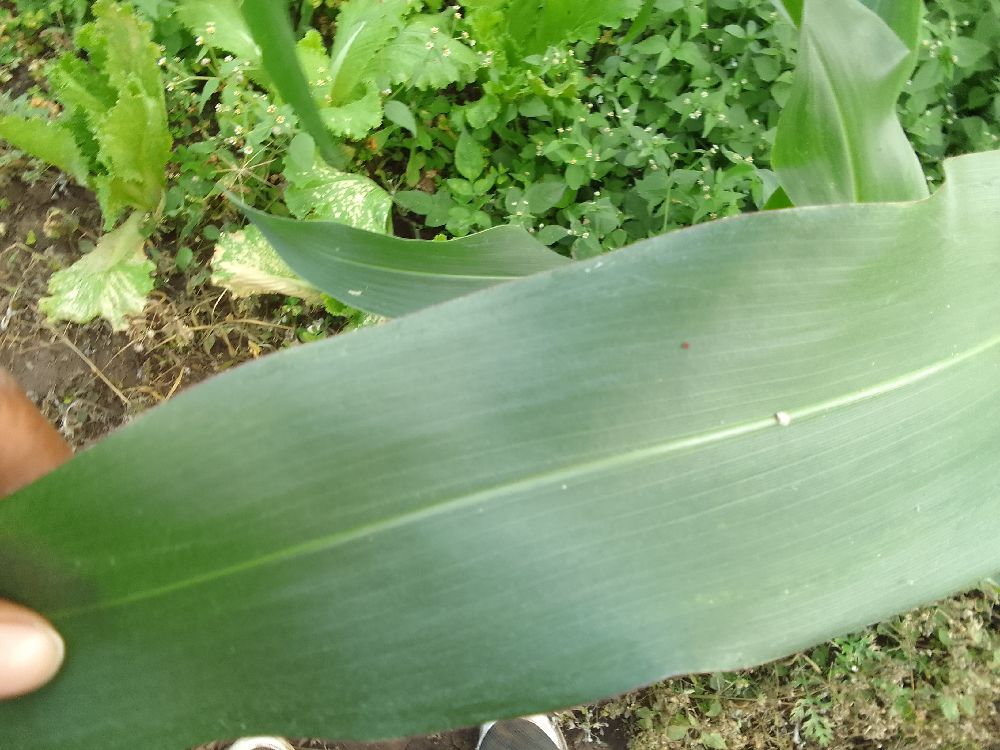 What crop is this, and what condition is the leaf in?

maize, healthy
